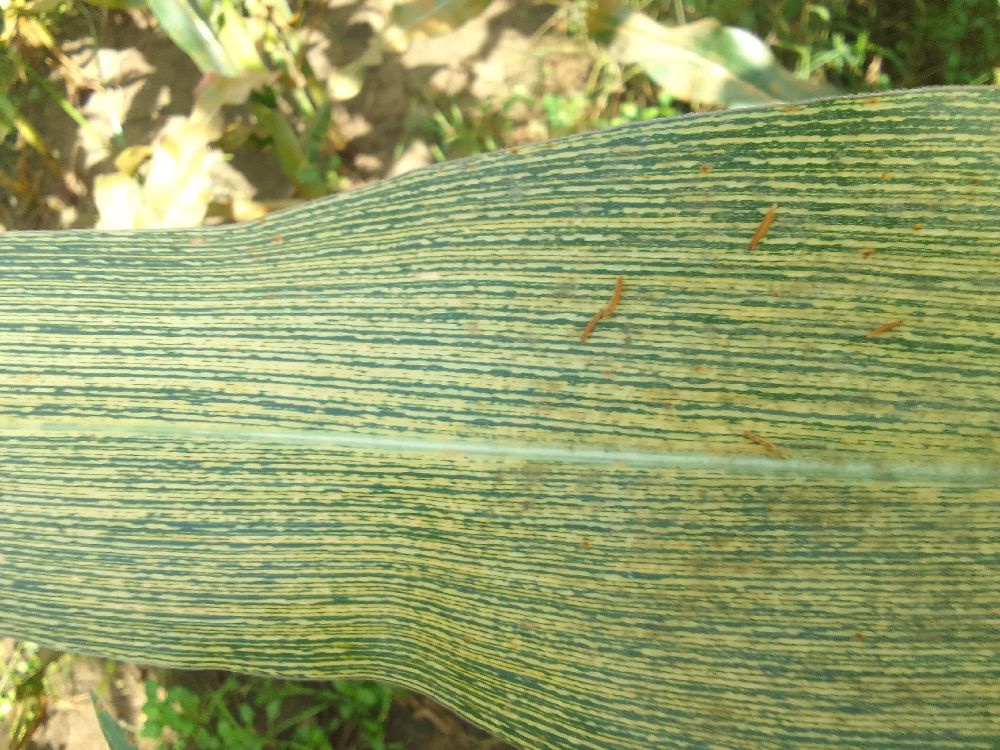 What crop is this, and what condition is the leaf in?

maize, maize streak virus
